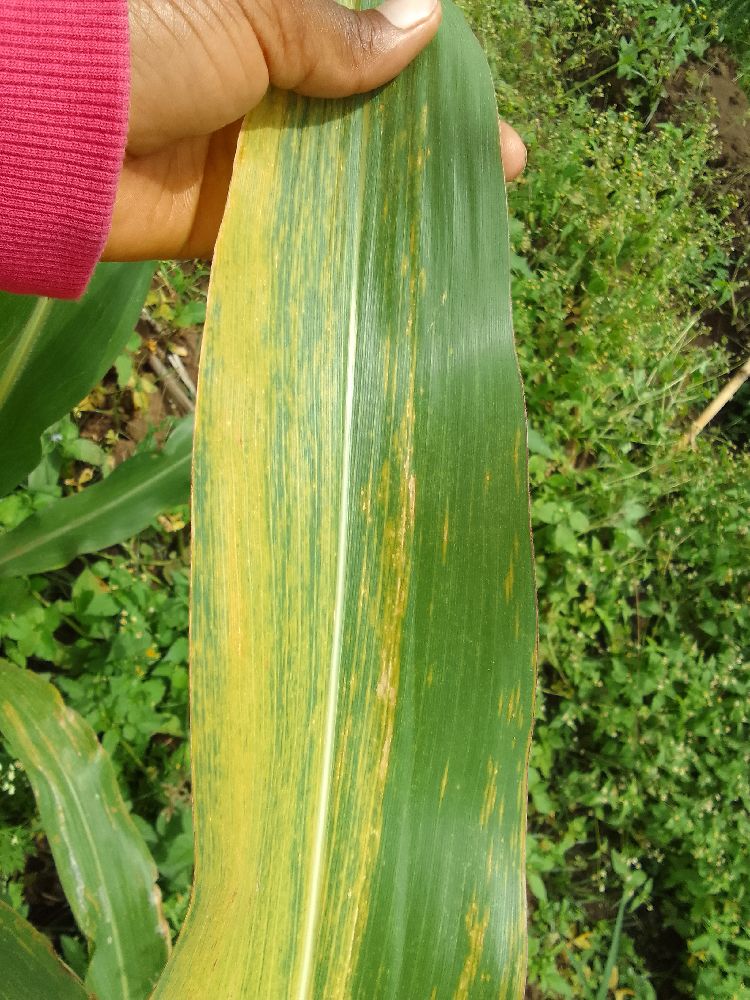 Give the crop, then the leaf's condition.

maize, maize lethal necrosis
